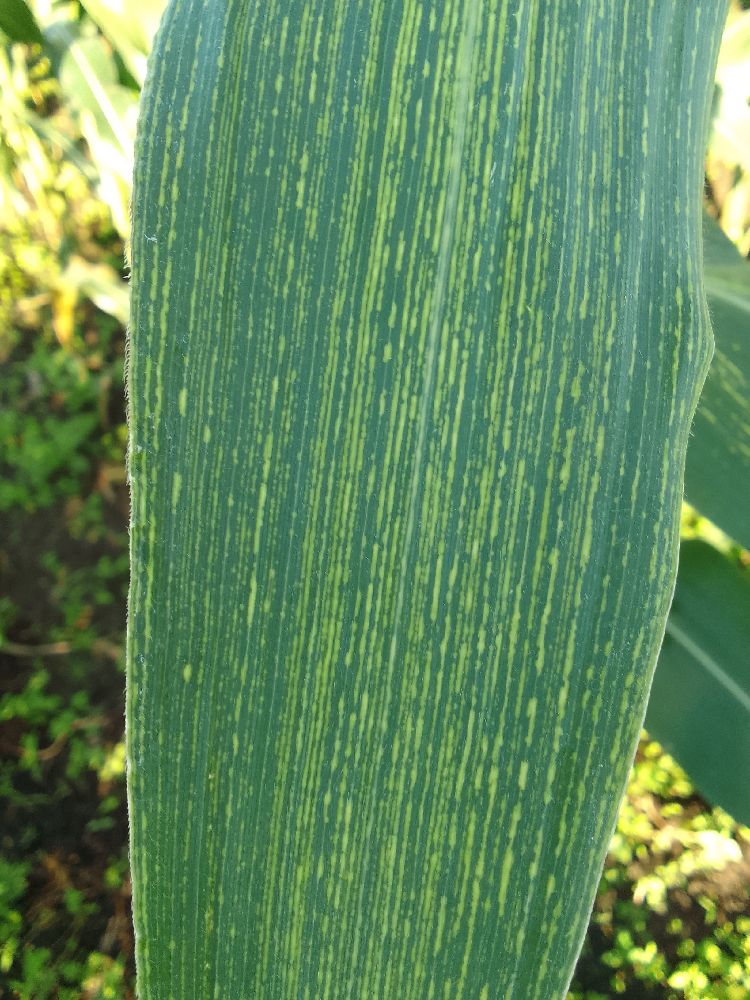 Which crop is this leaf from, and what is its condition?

maize, maize streak virus
